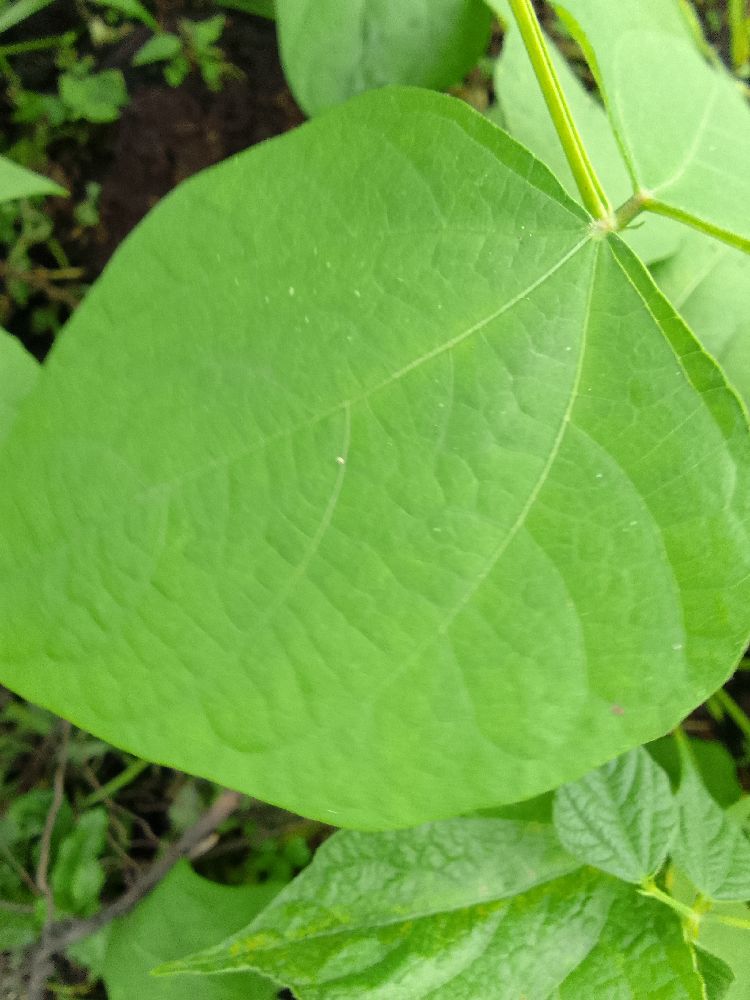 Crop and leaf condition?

common bean, healthy
